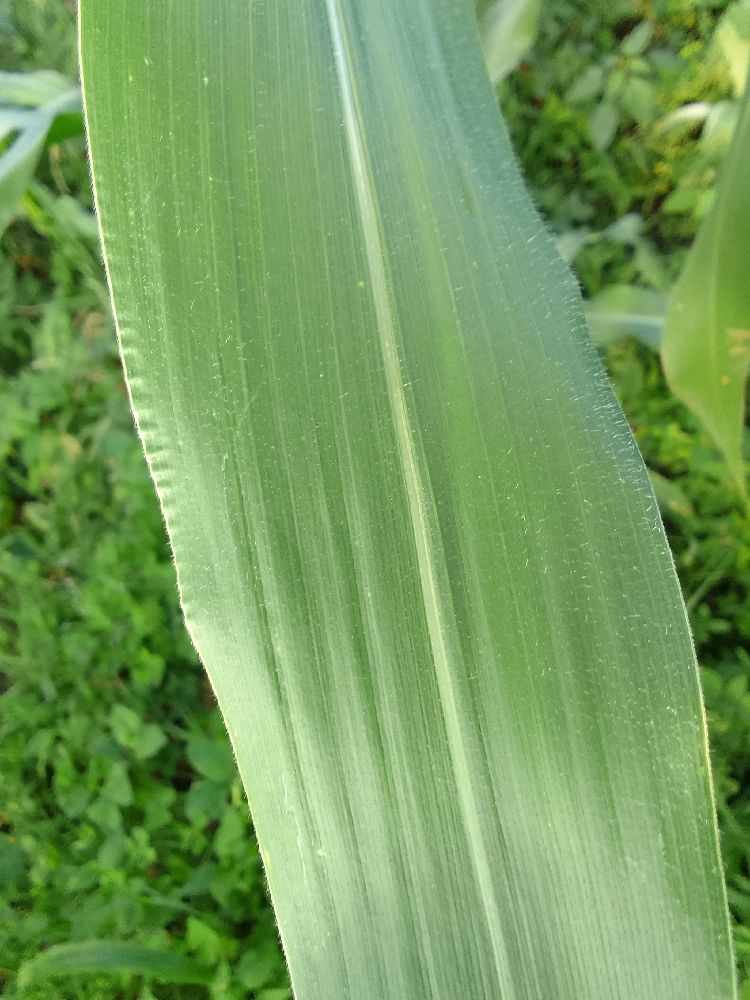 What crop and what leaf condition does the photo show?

maize, healthy
